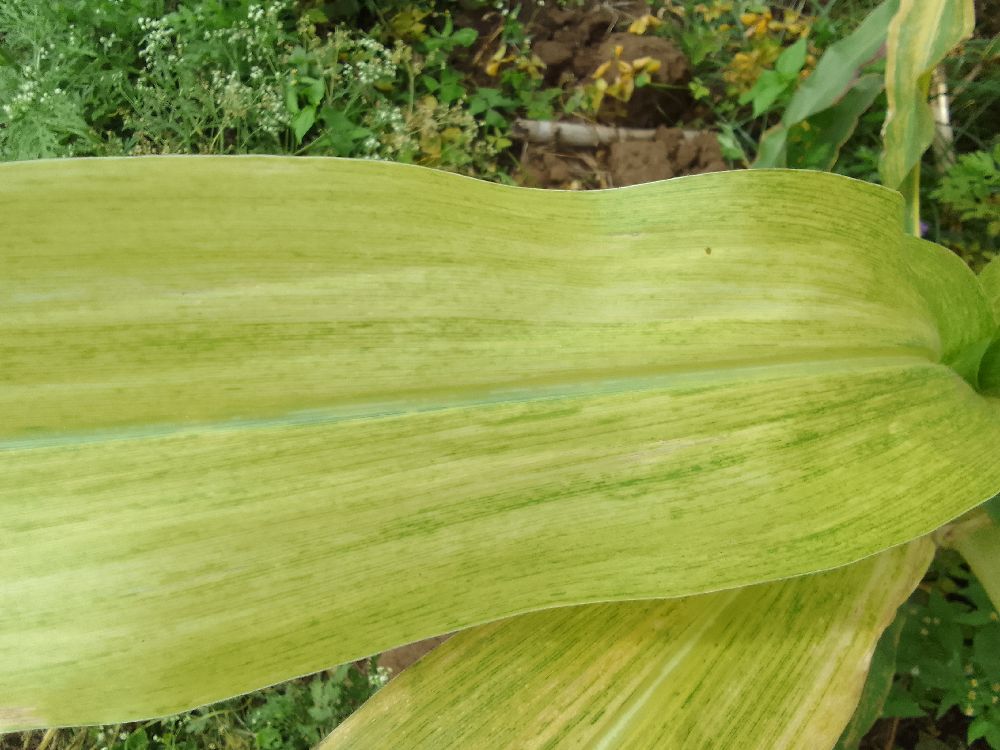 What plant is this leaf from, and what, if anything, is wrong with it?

maize, maize lethal necrosis
